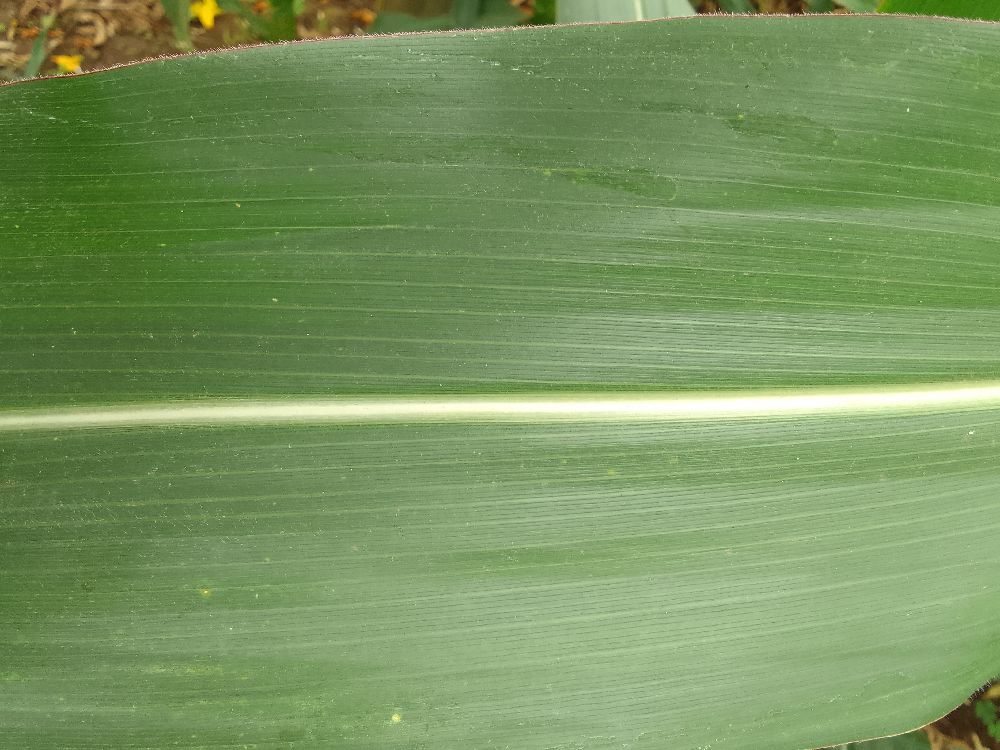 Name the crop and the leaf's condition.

maize, healthy
